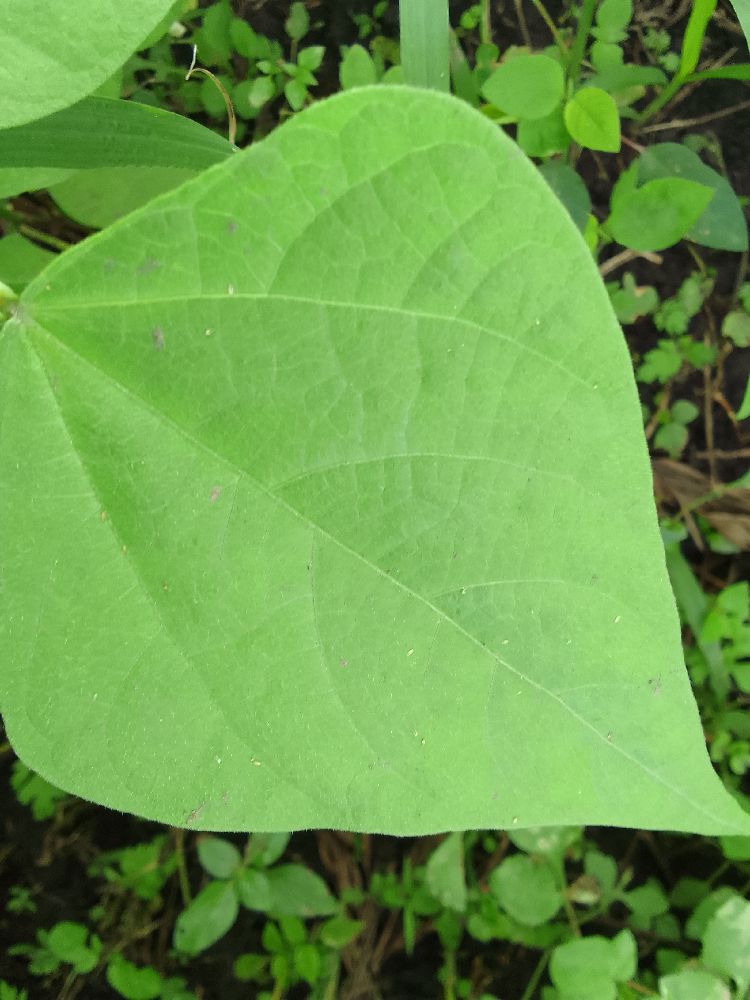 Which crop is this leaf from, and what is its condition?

common bean, healthy
